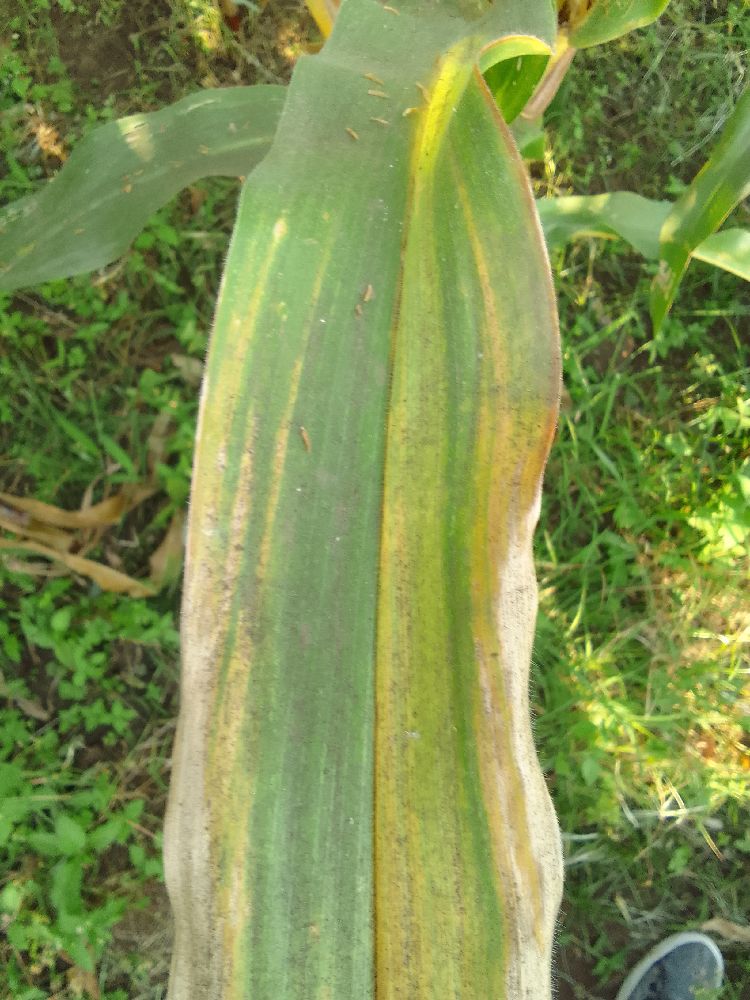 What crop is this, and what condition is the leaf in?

maize, maize lethal necrosis
